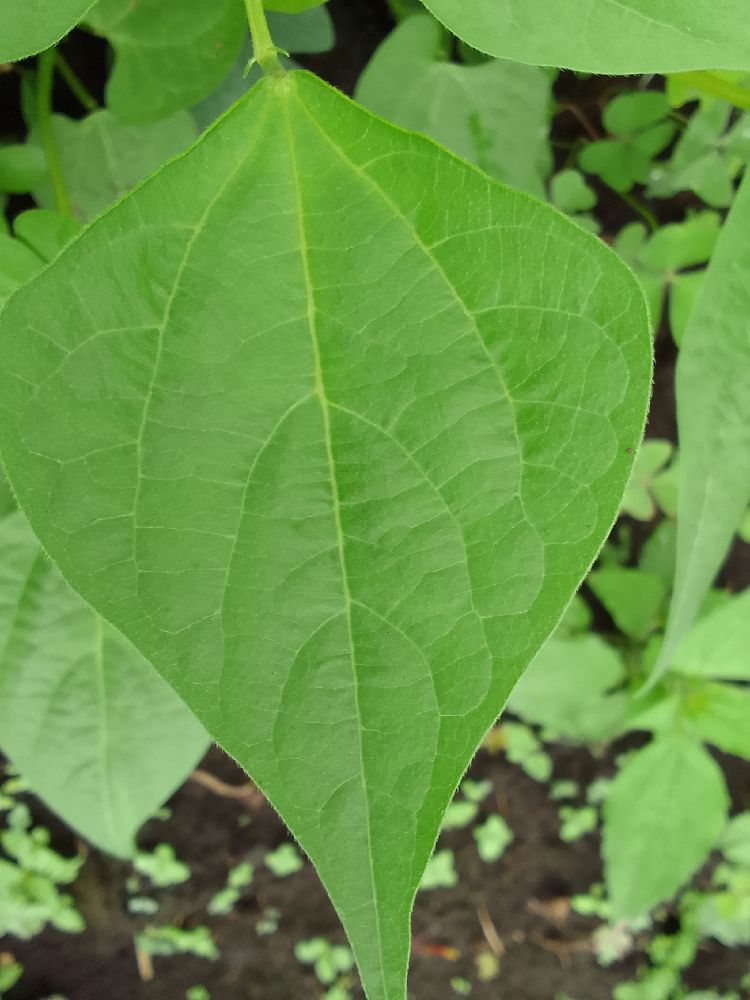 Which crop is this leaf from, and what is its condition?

common bean, healthy
